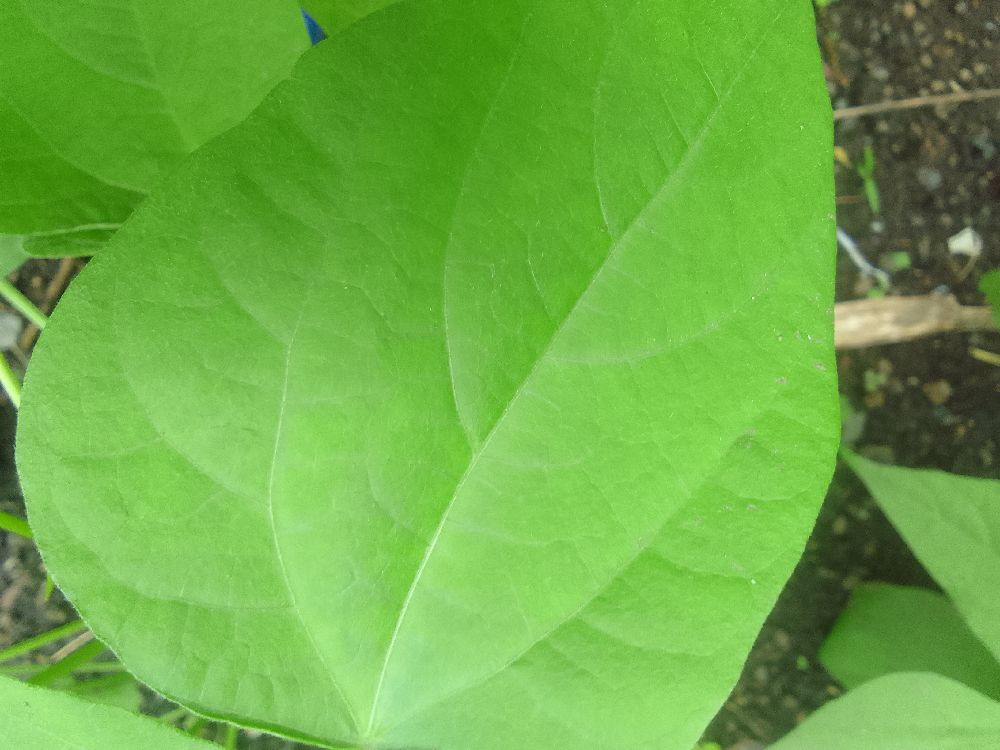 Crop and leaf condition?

common bean, healthy
